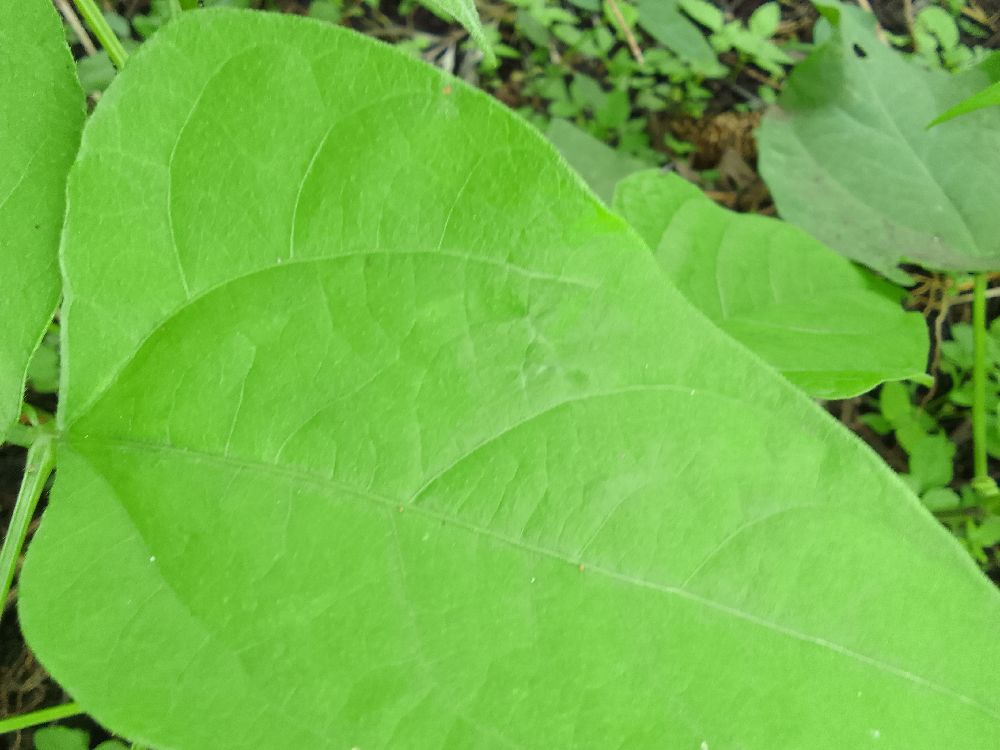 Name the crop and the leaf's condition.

common bean, healthy
